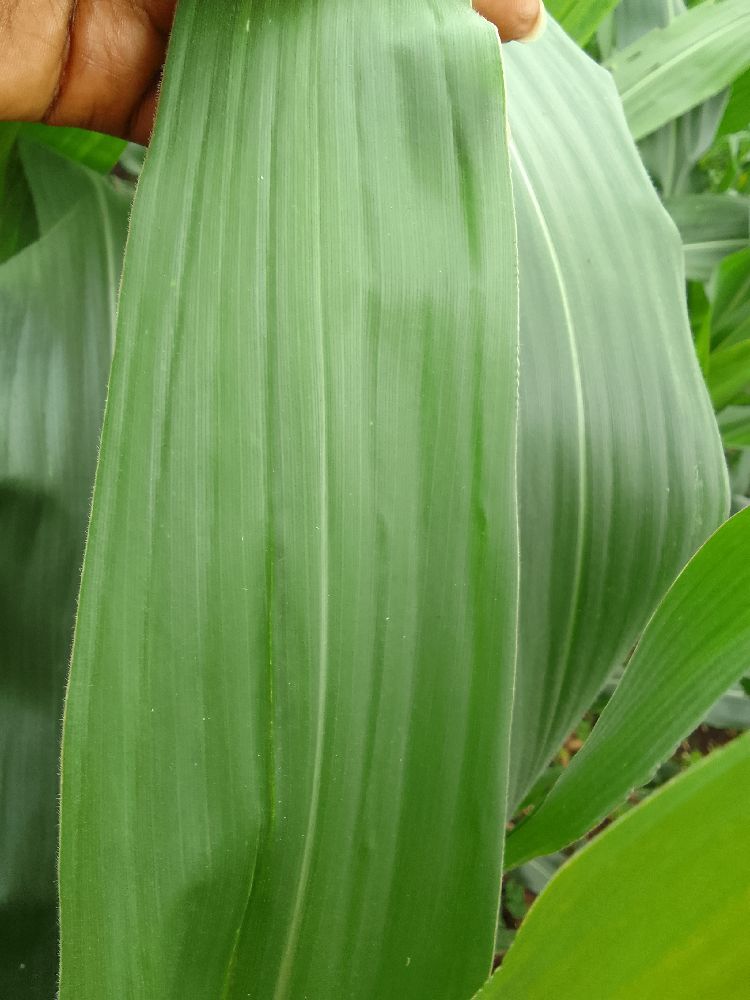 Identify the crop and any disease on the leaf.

maize, healthy
